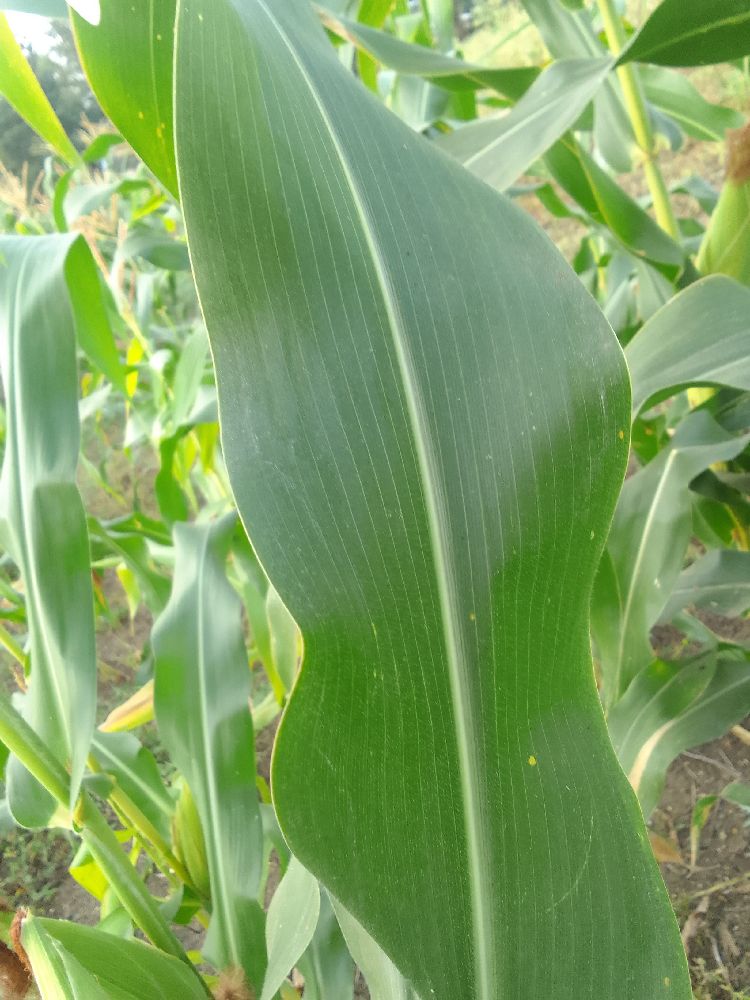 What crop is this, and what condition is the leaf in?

maize, maize streak virus
